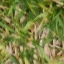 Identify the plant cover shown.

grass
